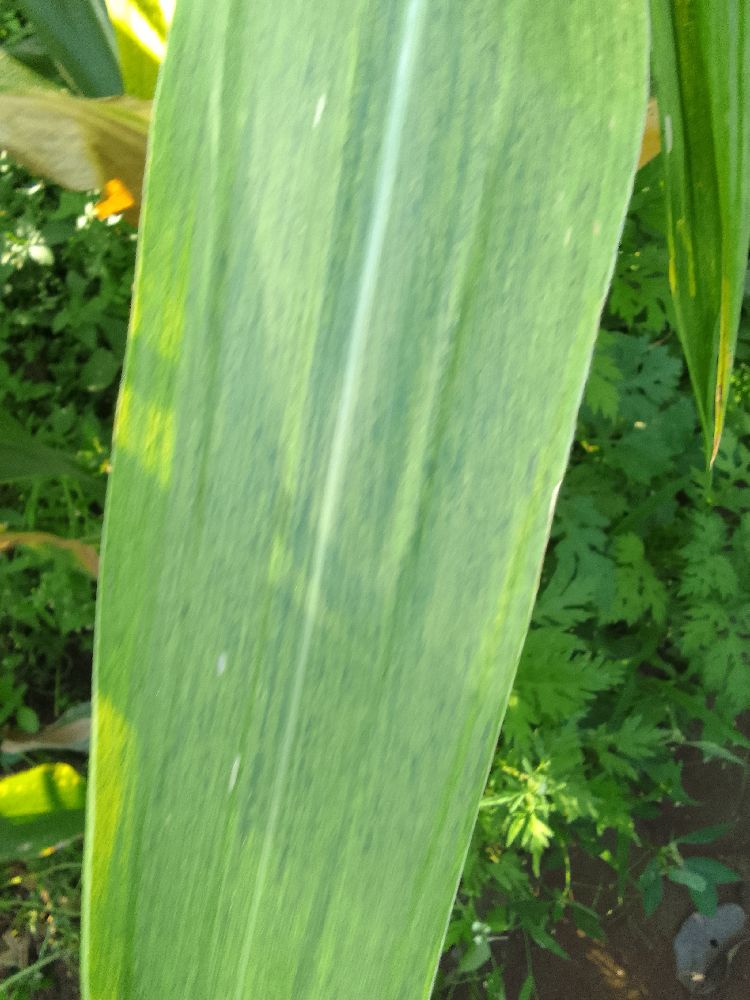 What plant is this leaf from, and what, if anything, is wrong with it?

maize, maize lethal necrosis
